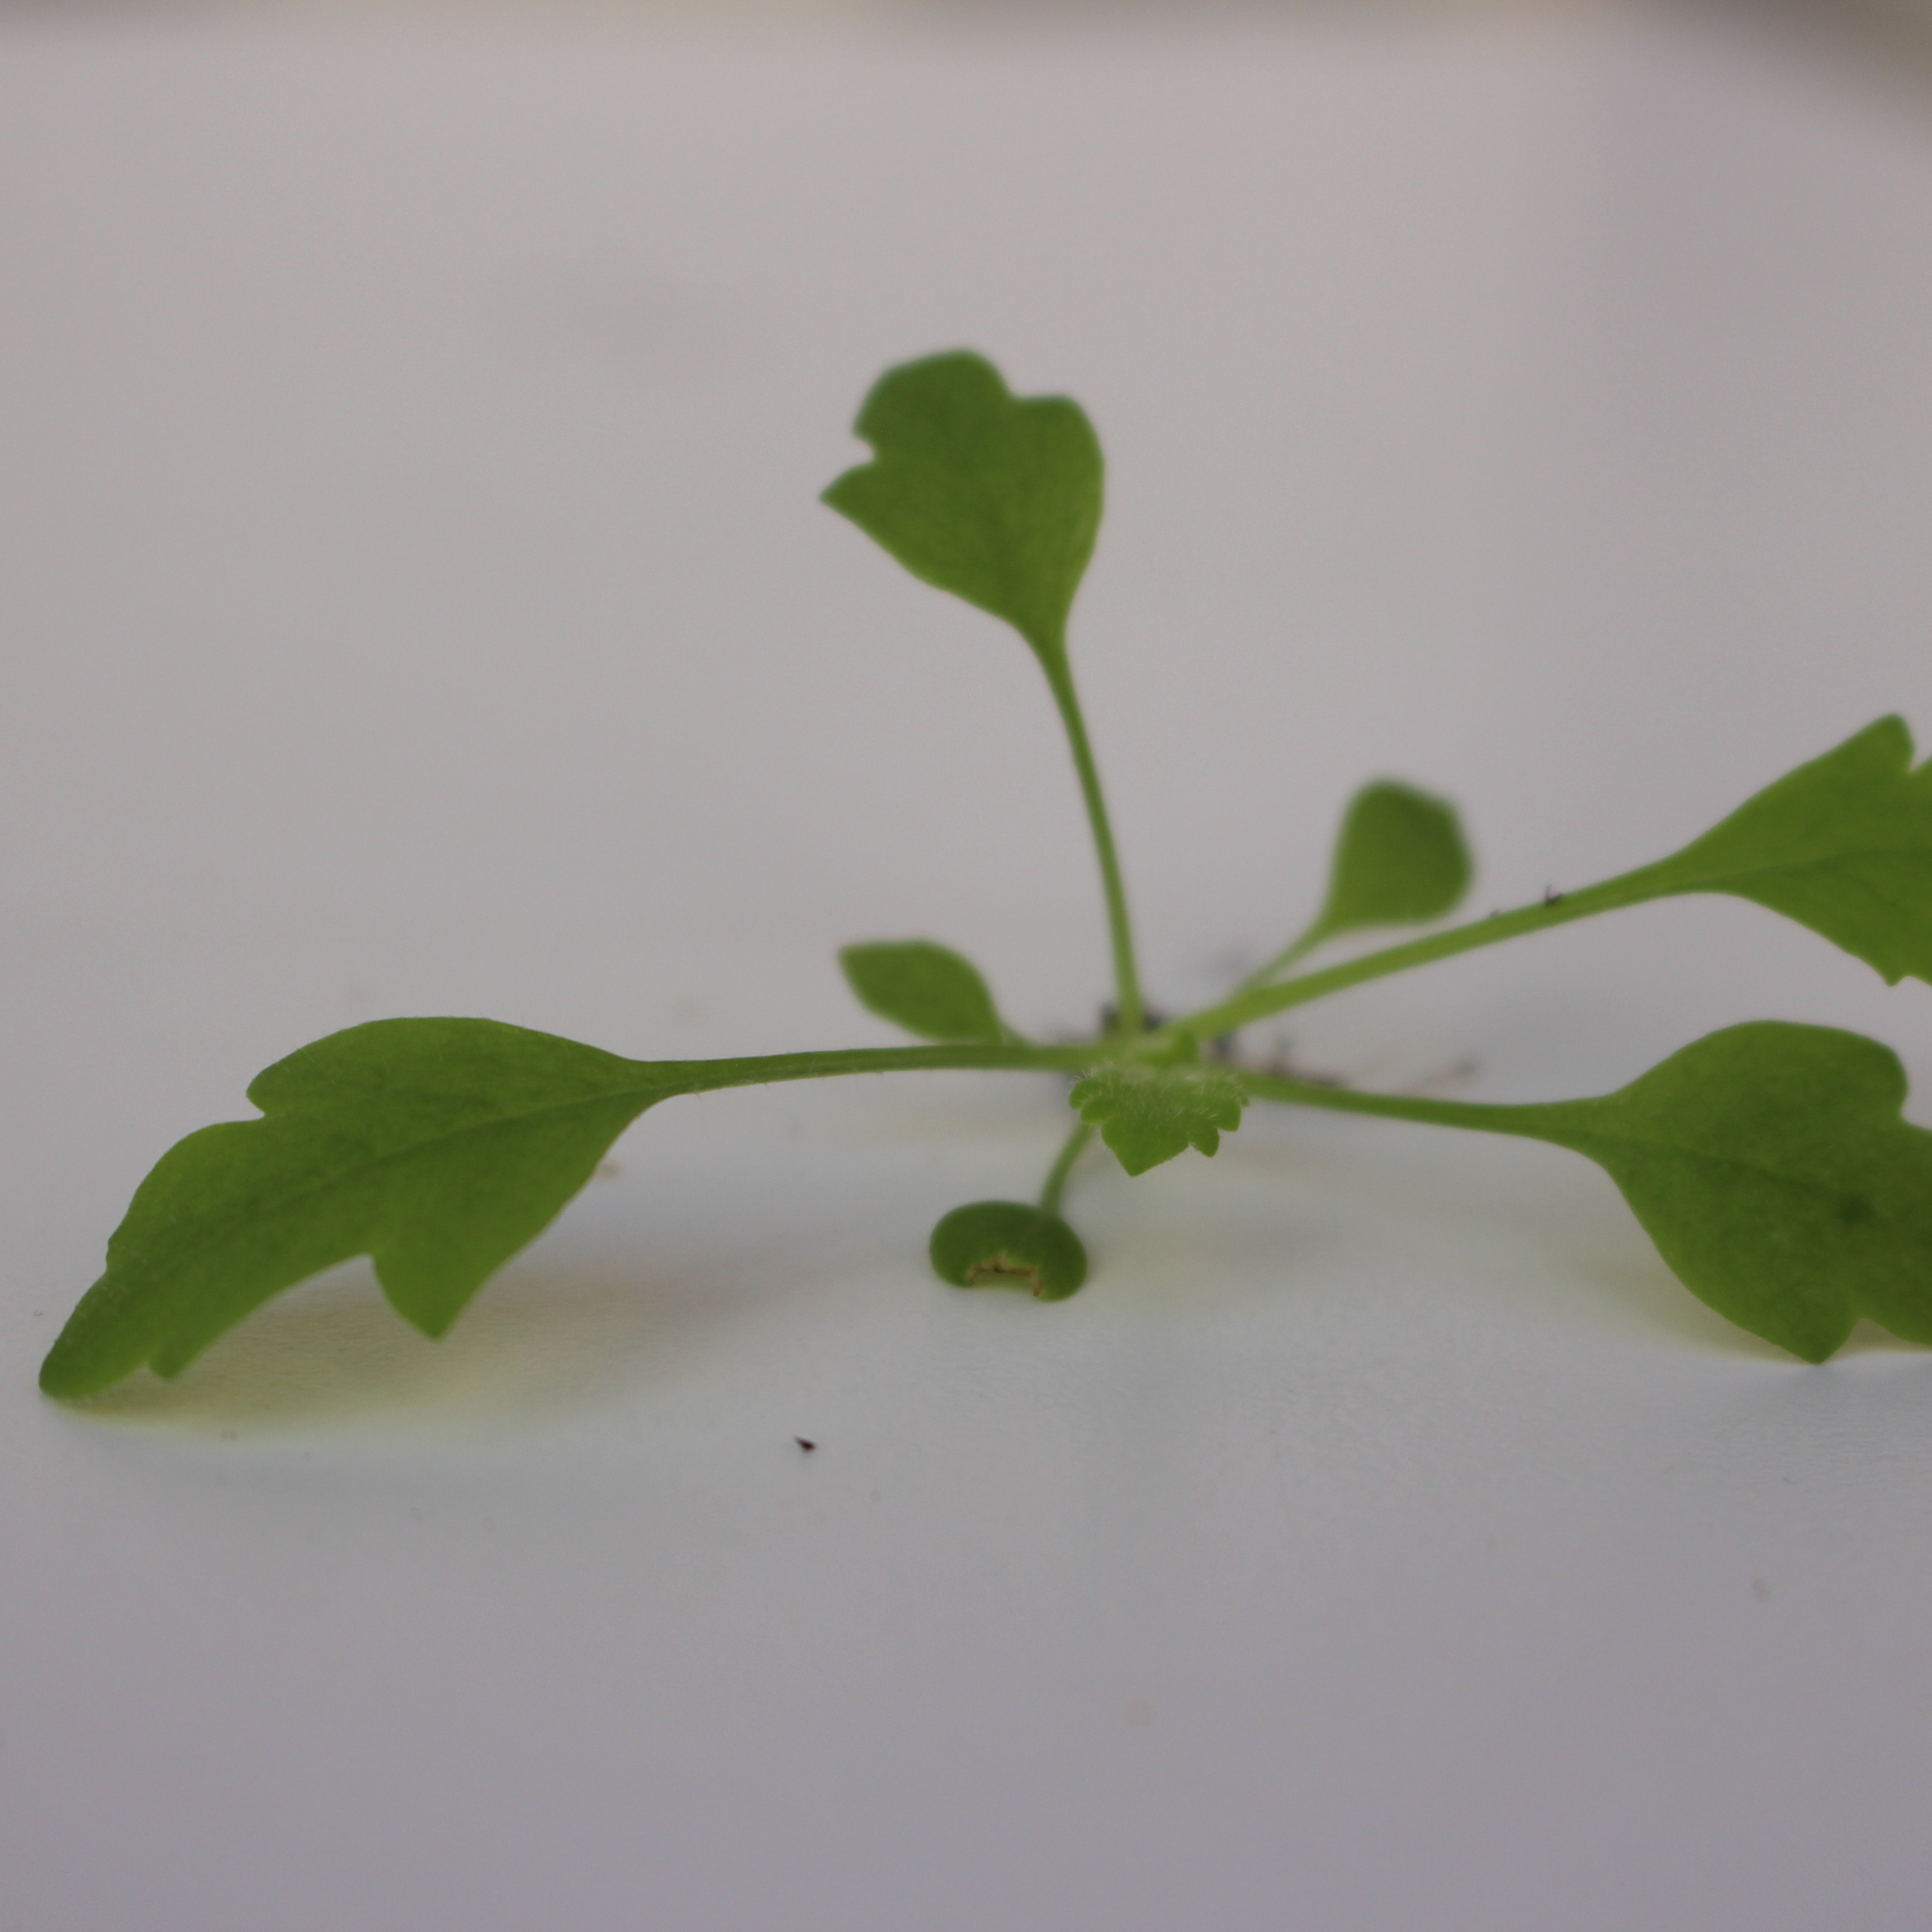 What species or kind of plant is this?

Papaver rhoeas
